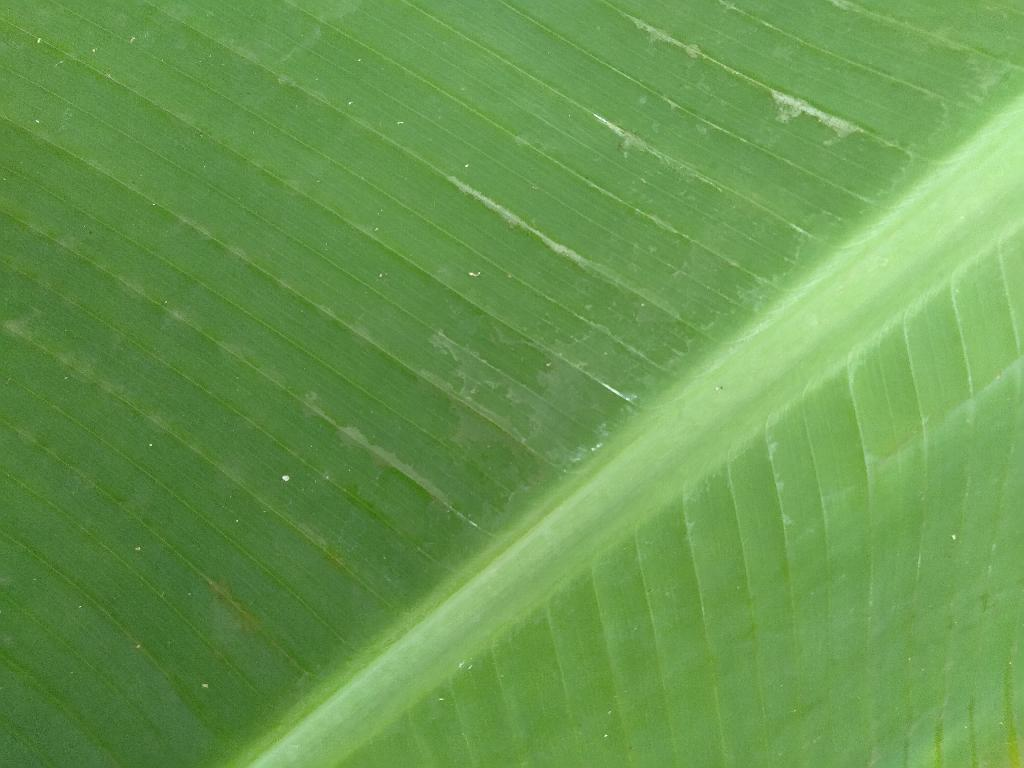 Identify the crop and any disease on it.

banana, healthy
